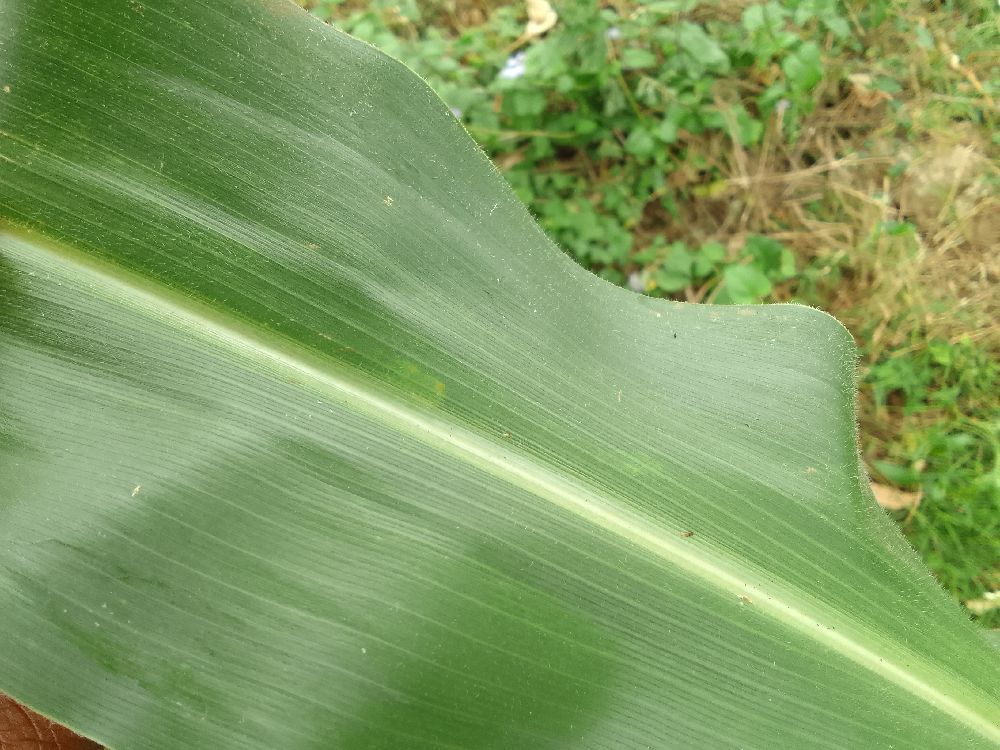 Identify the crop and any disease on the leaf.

maize, healthy
